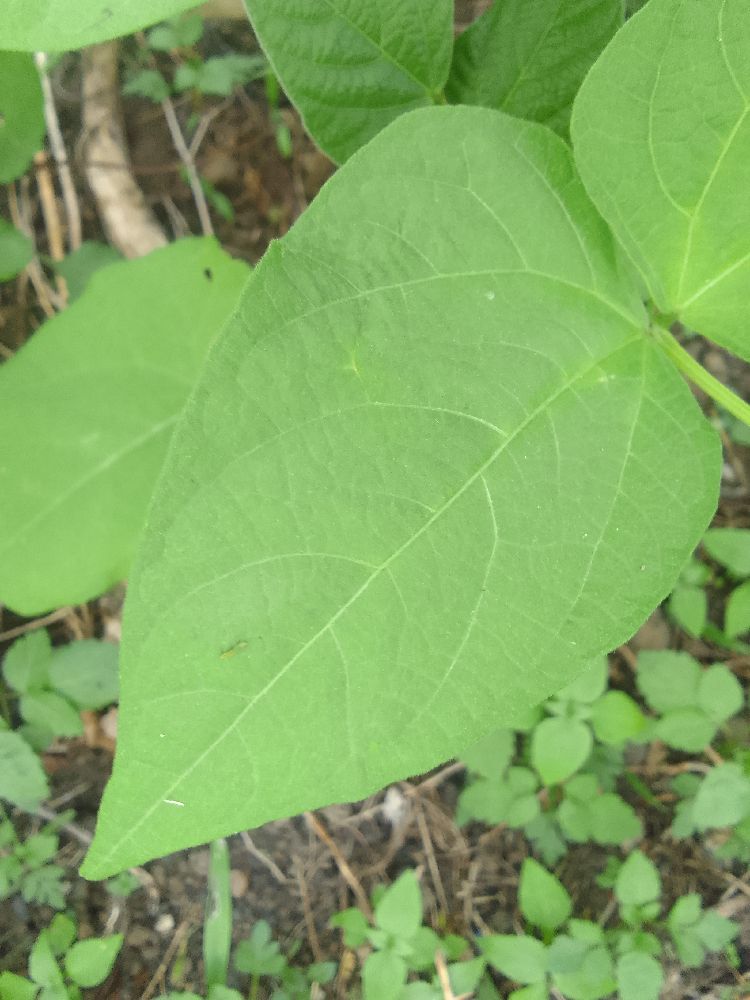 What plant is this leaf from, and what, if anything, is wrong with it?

common bean, healthy
